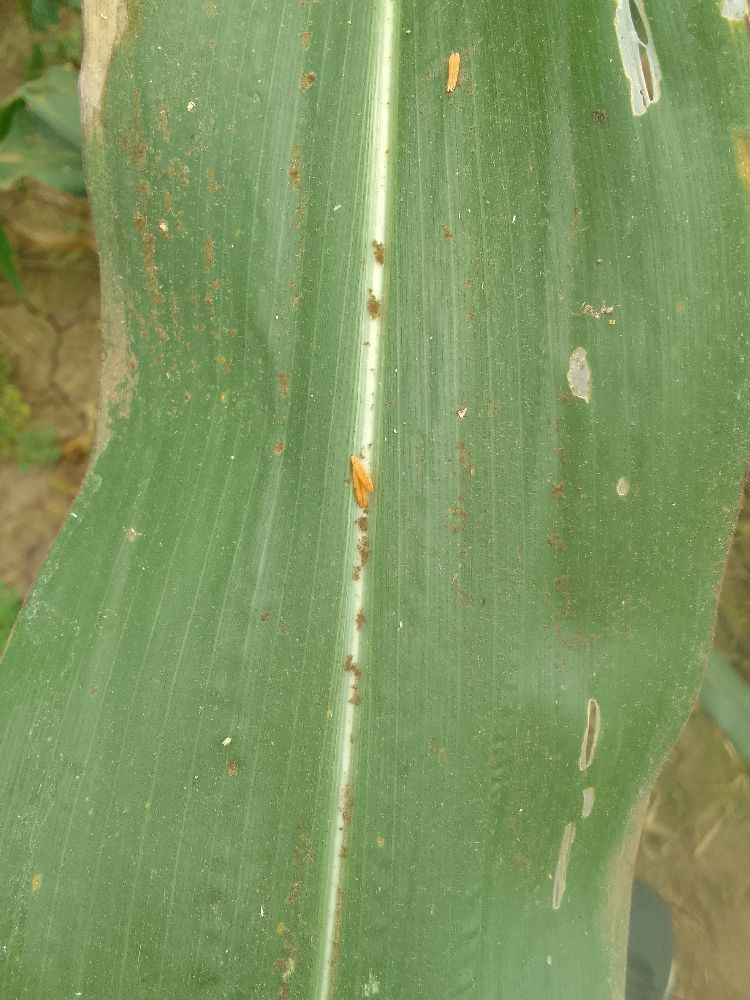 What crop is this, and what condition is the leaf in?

maize, healthy
